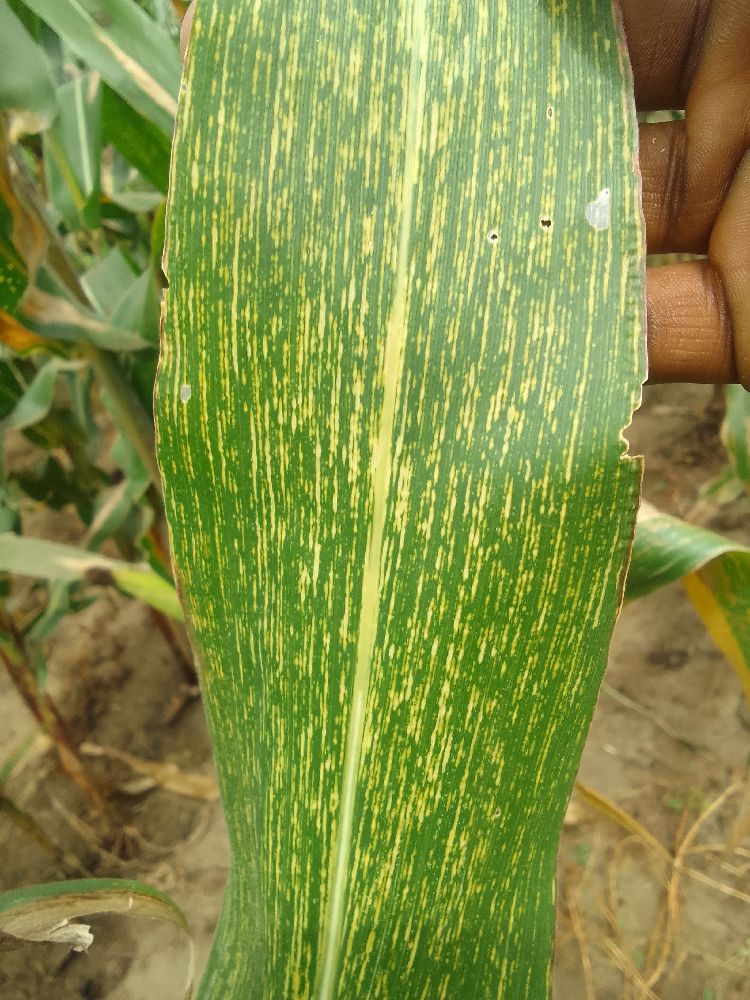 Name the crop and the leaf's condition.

maize, maize streak virus
